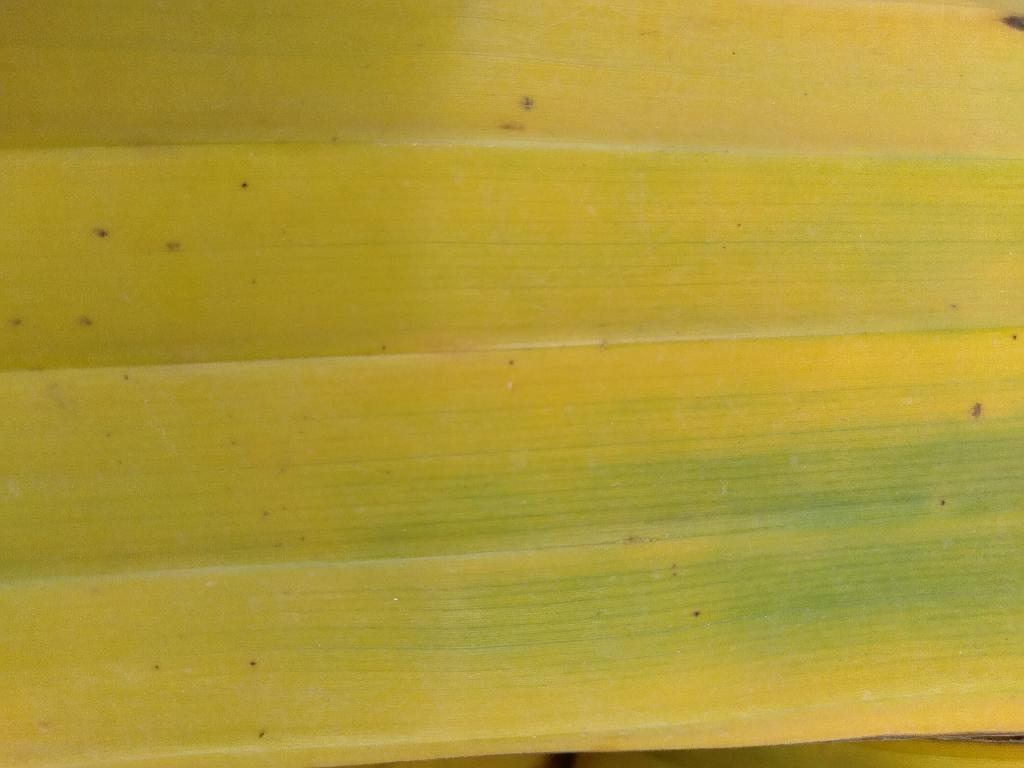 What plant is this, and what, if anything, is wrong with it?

banana, fusarium wilt race 1
